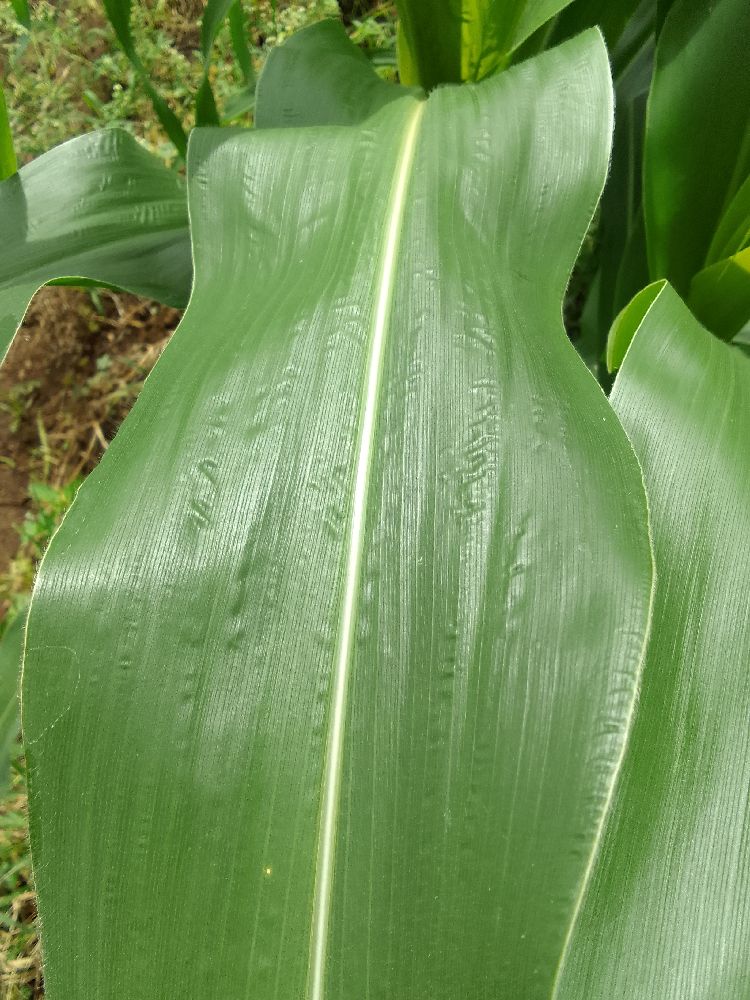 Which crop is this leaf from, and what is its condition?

maize, healthy
